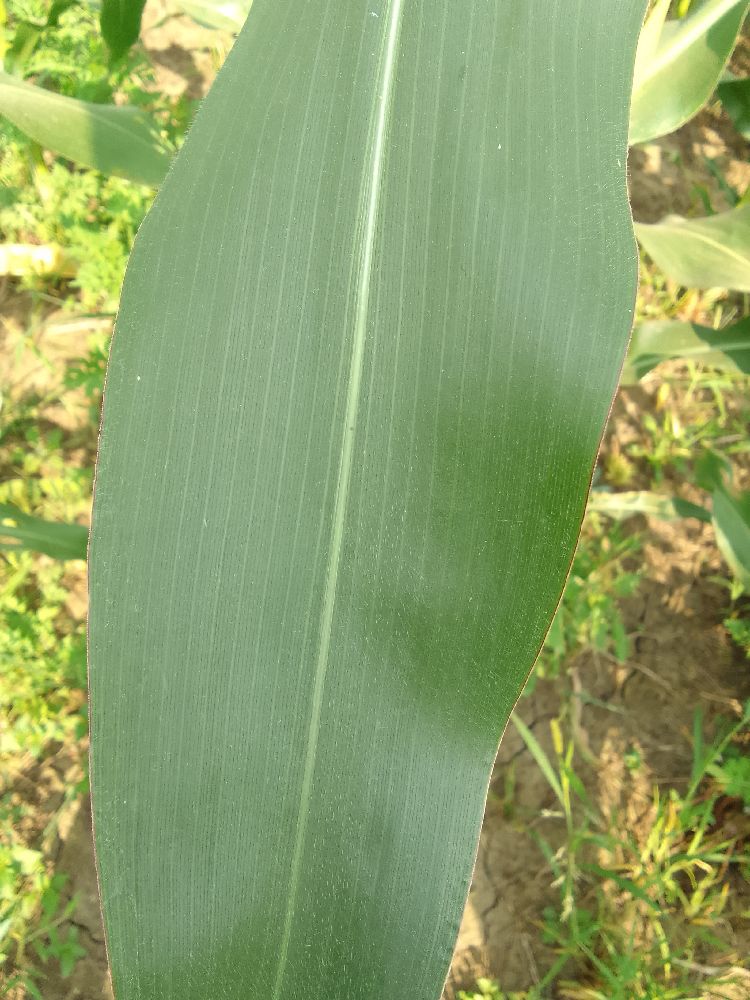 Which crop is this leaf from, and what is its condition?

maize, healthy
